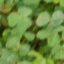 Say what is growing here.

unstructured weed
